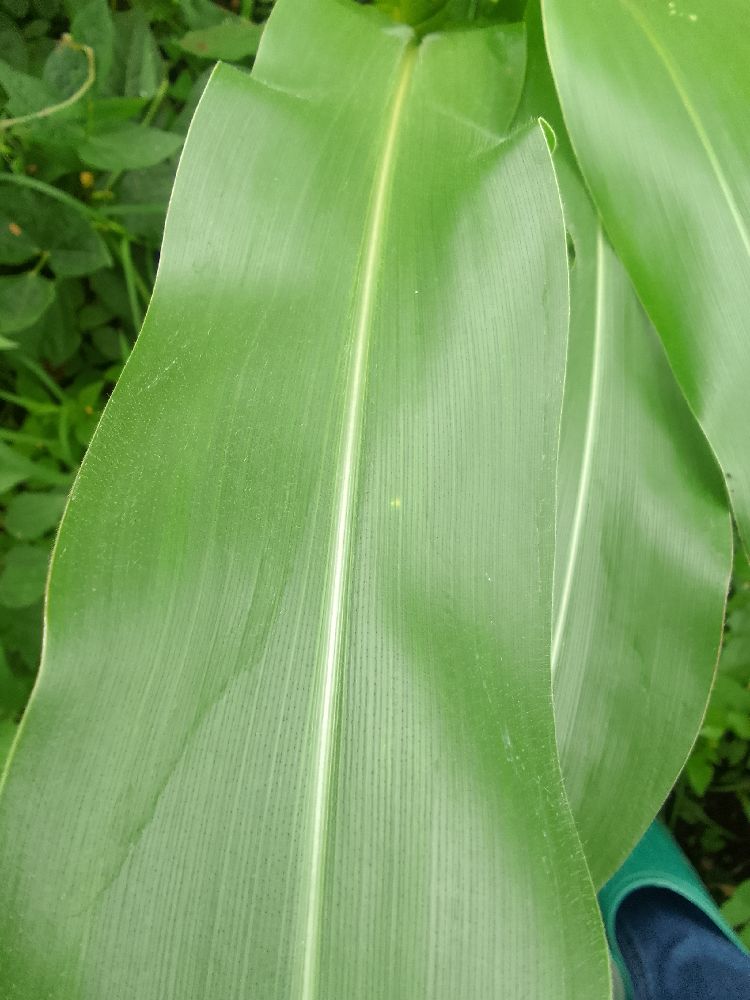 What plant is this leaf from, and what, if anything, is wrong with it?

maize, healthy
